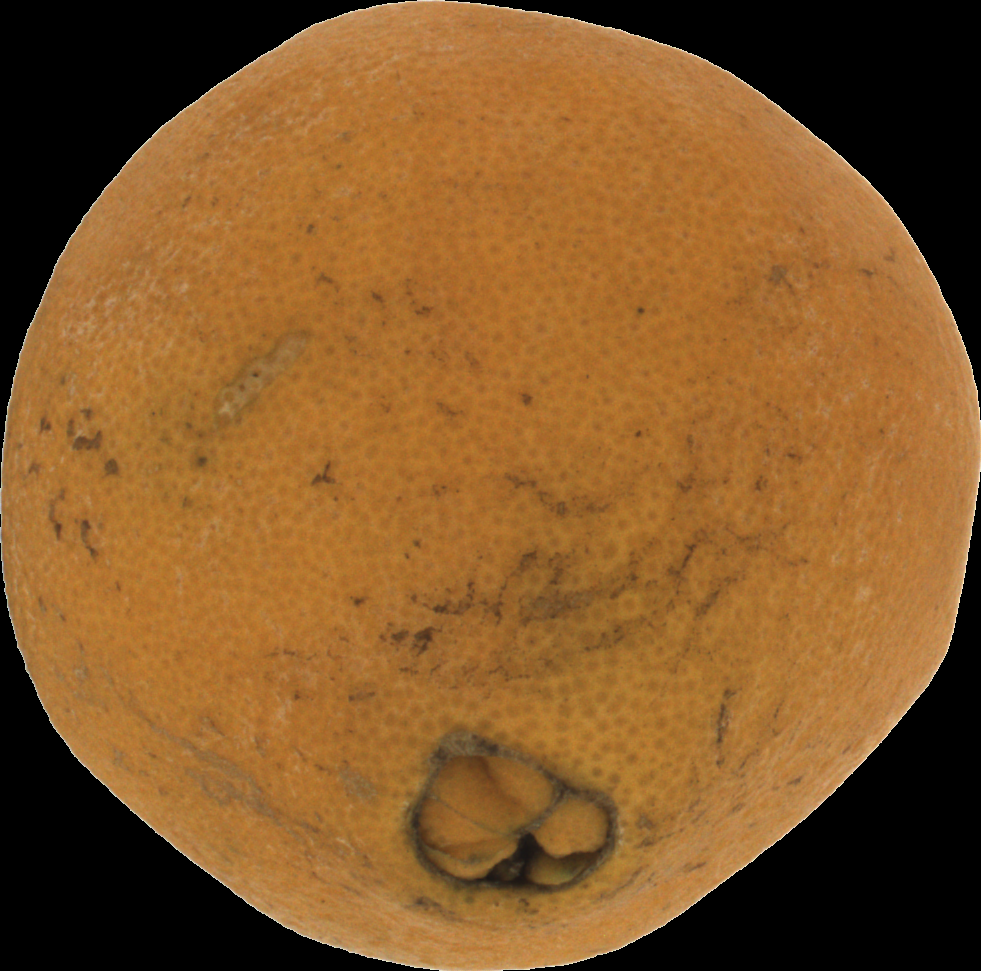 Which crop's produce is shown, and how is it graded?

orange, bad
